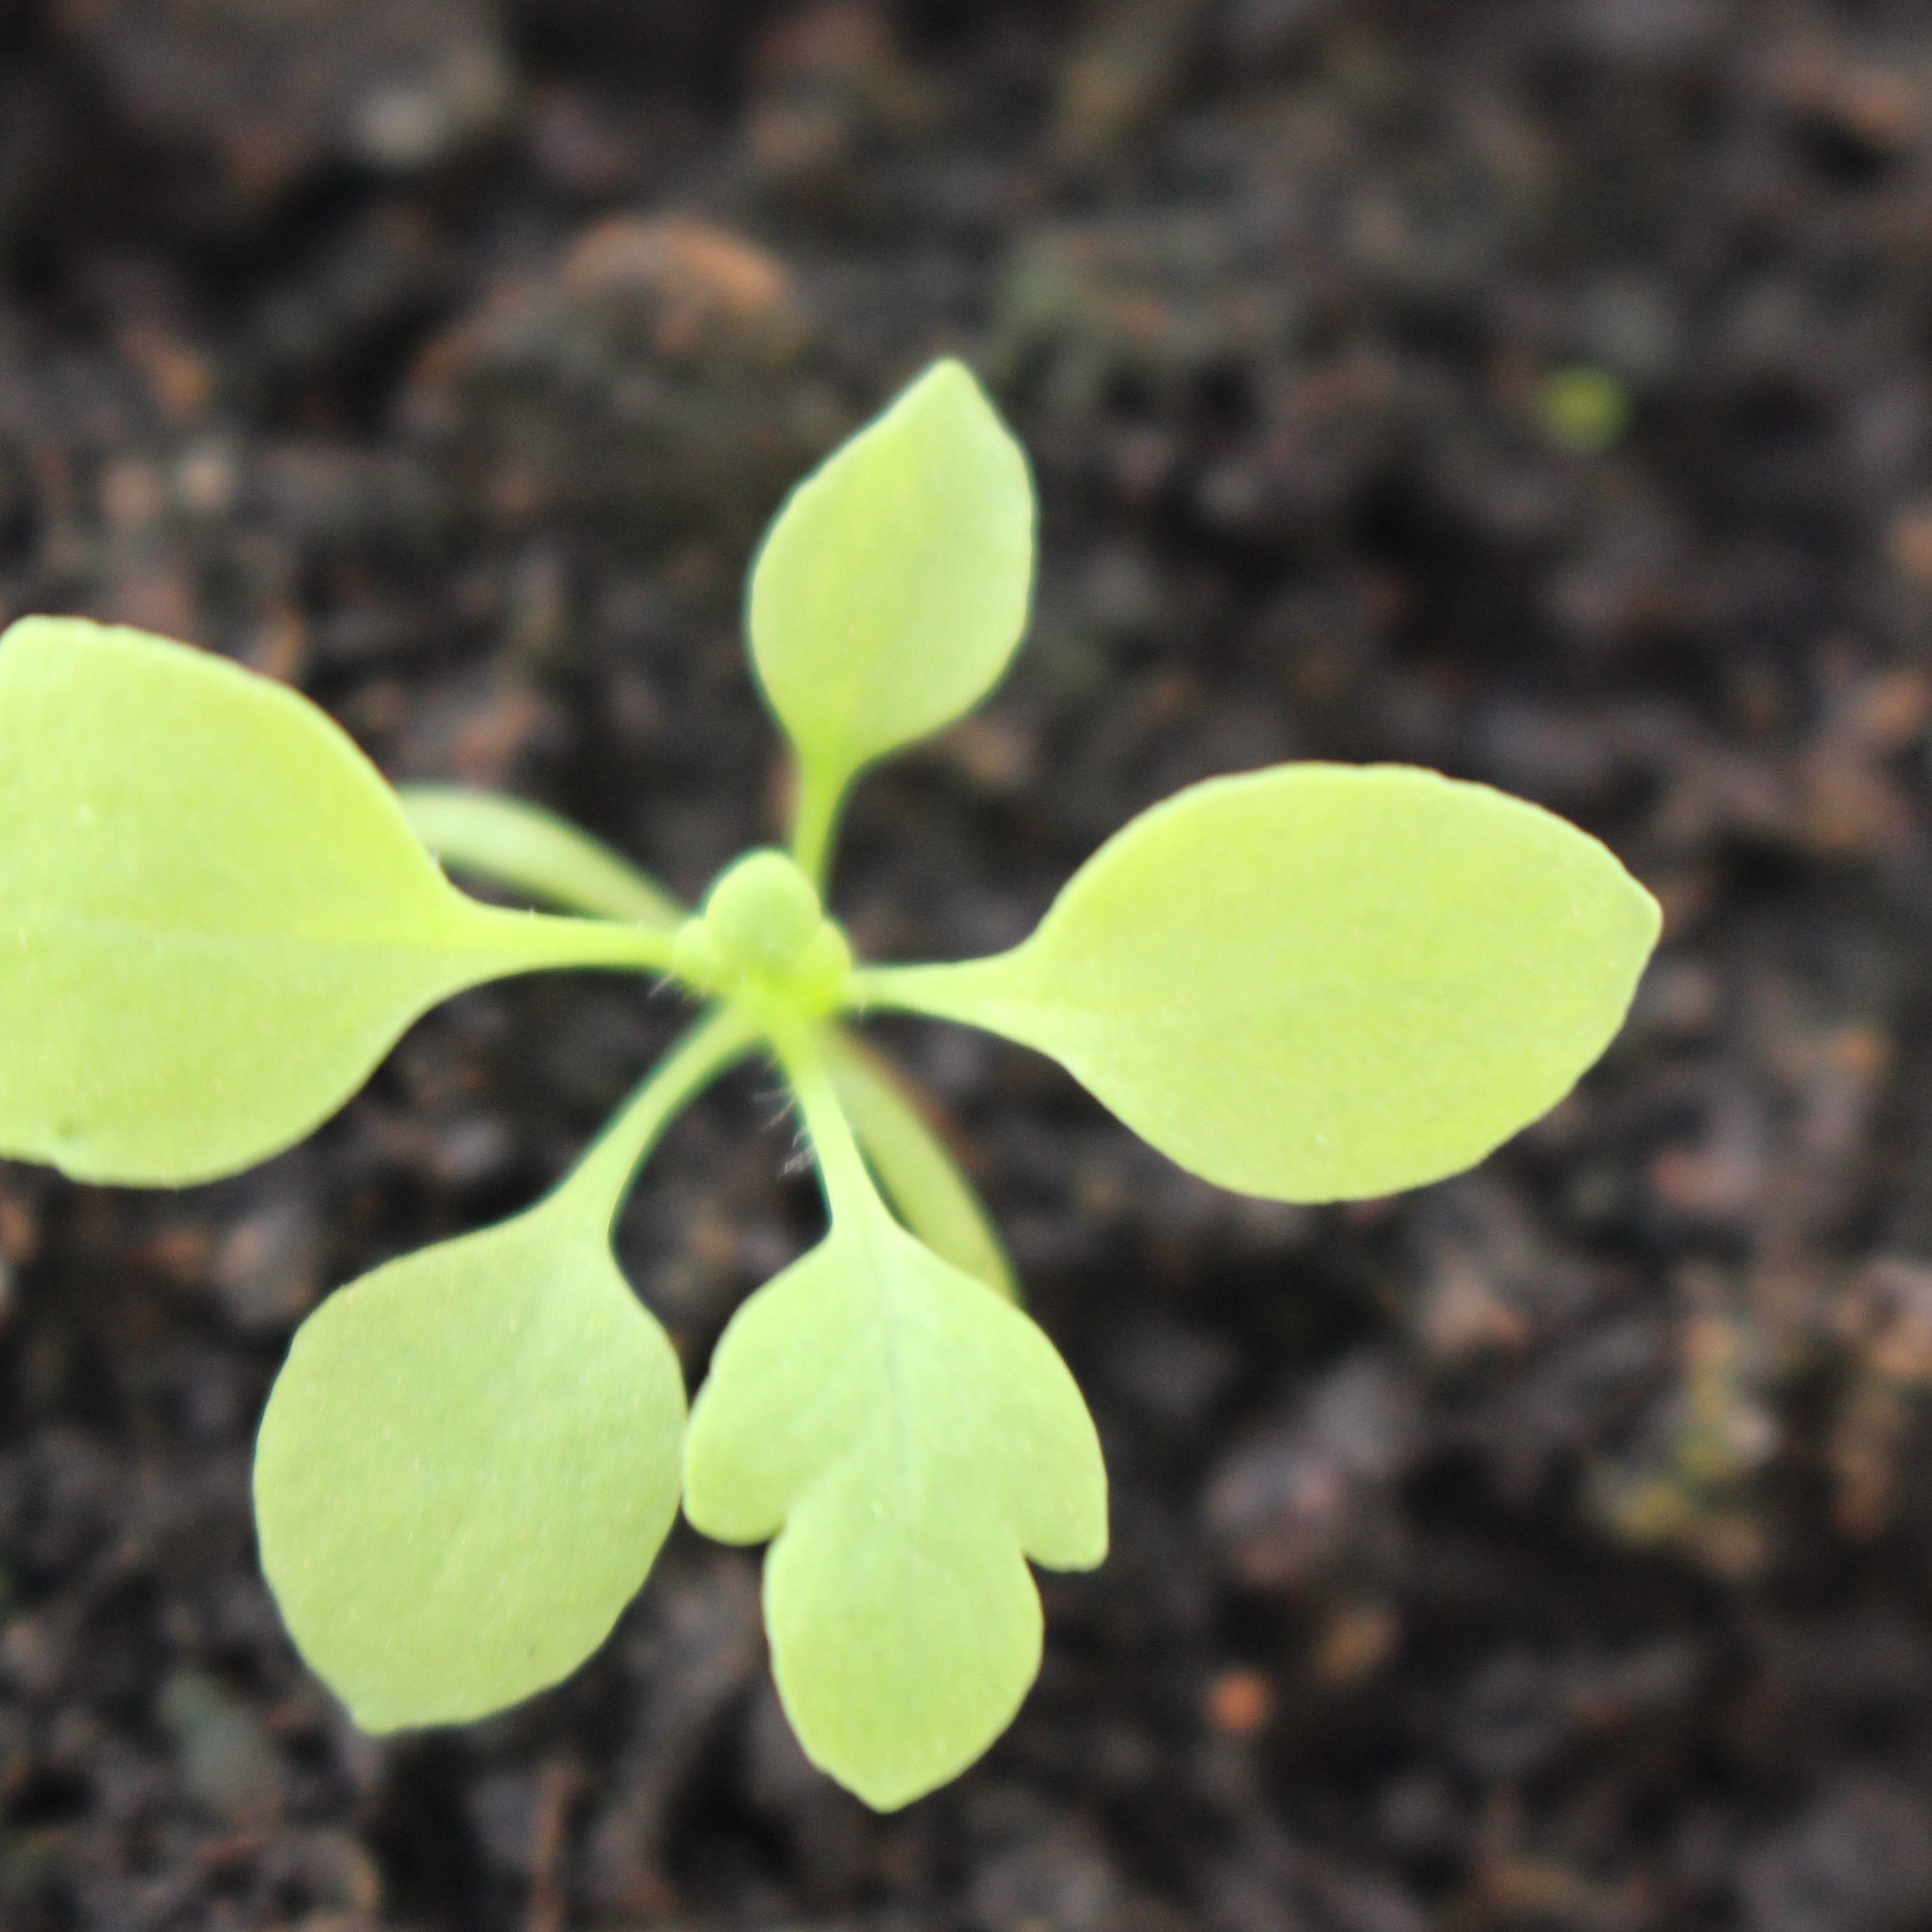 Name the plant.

Papaver rhoeas
